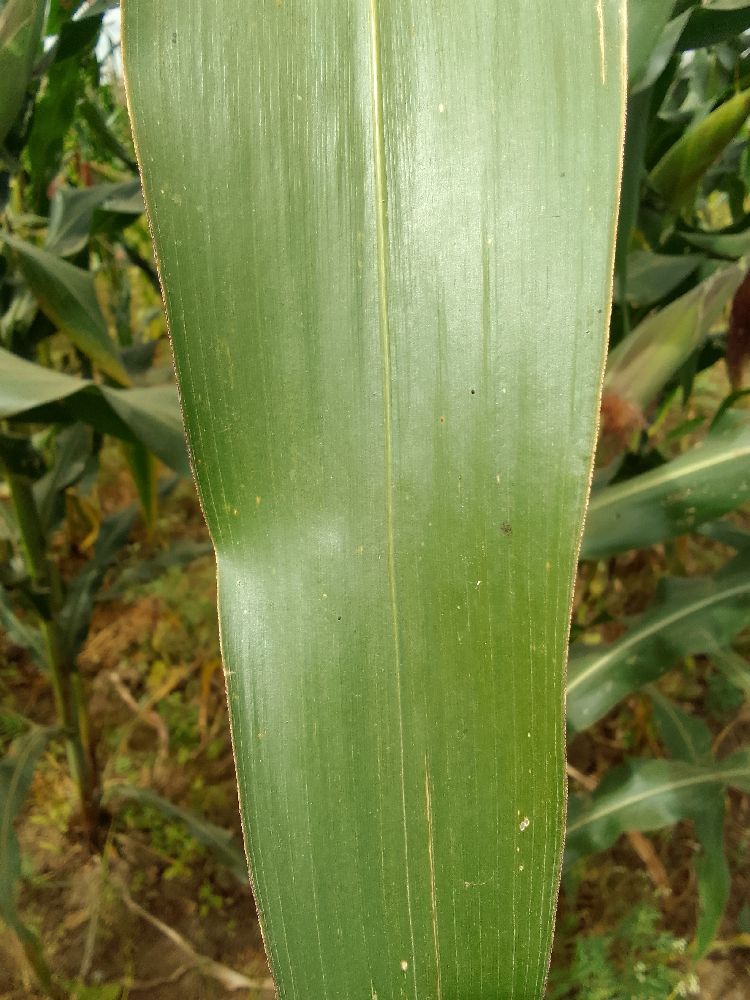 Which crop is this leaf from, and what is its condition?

maize, healthy
